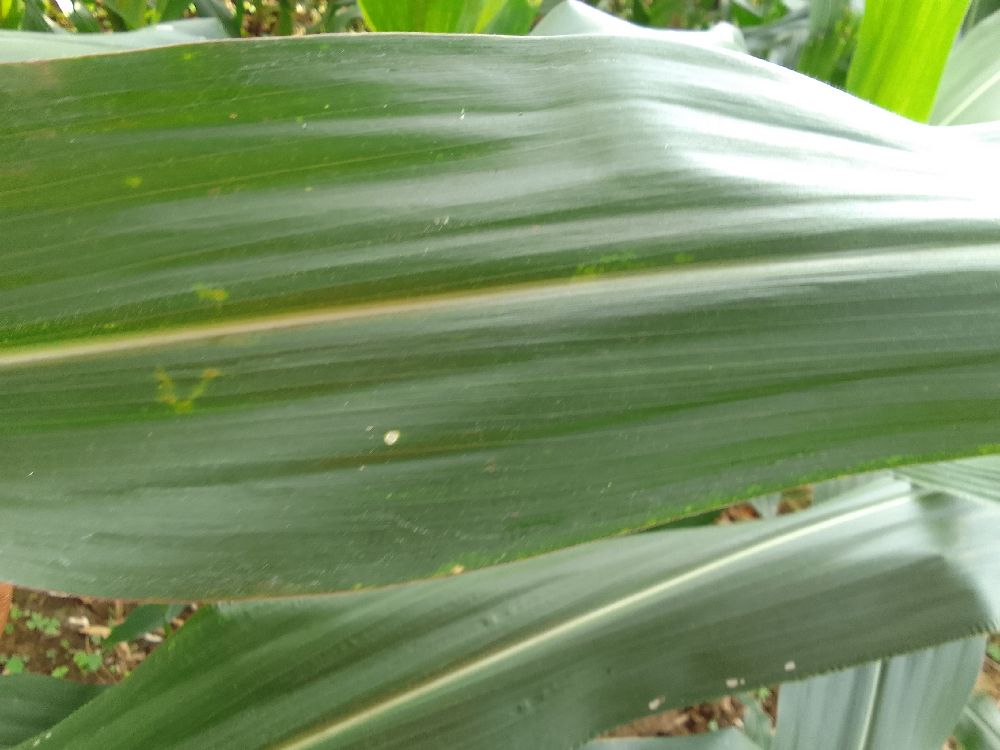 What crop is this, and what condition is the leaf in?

maize, healthy
